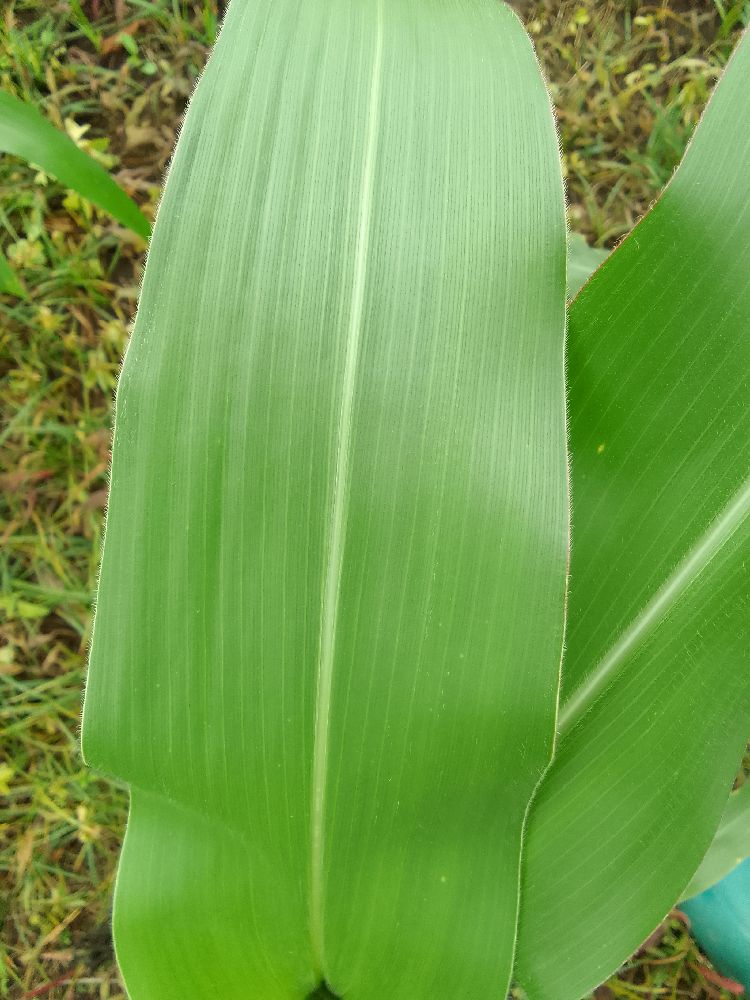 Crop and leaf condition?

maize, healthy
